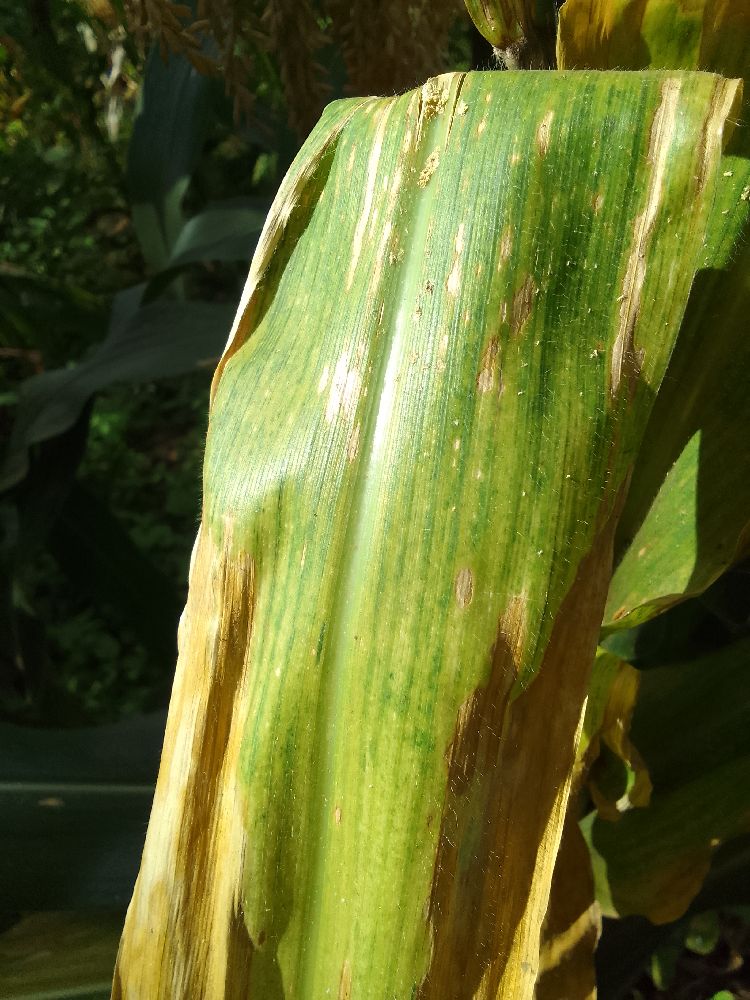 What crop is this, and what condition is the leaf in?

maize, maize lethal necrosis
